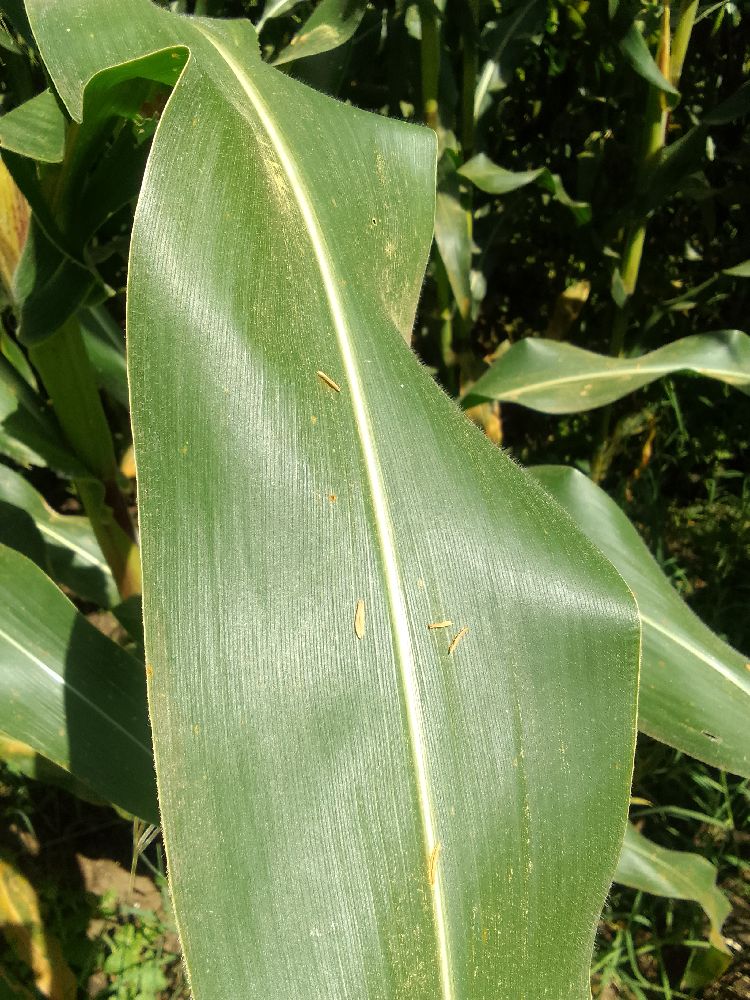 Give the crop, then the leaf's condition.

maize, healthy
